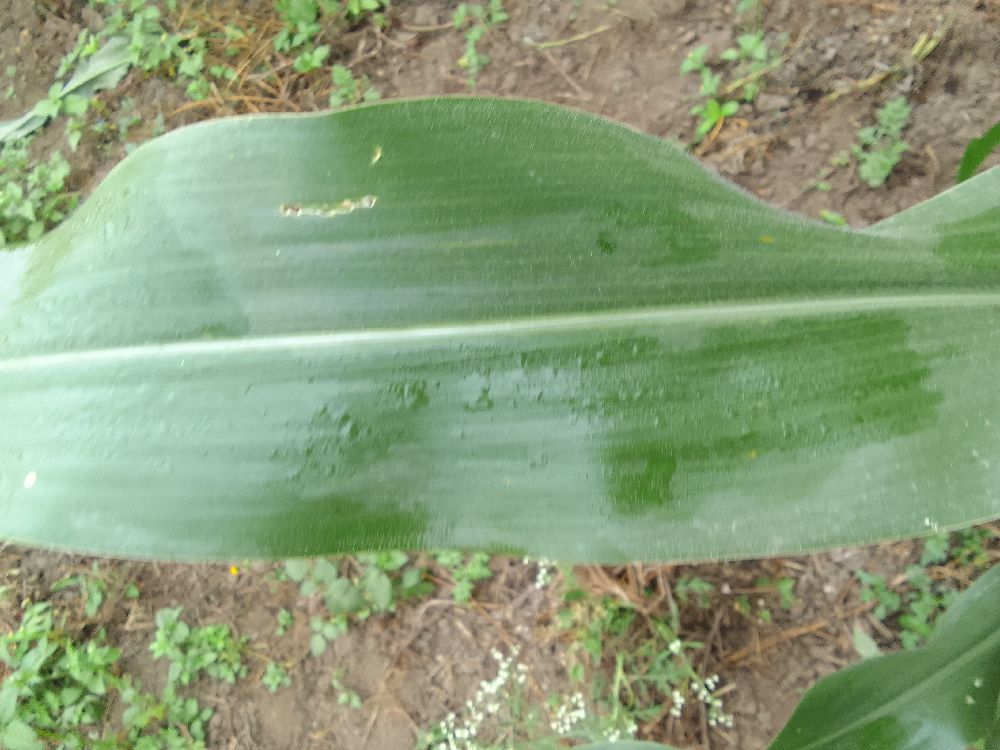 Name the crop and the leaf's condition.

maize, healthy
